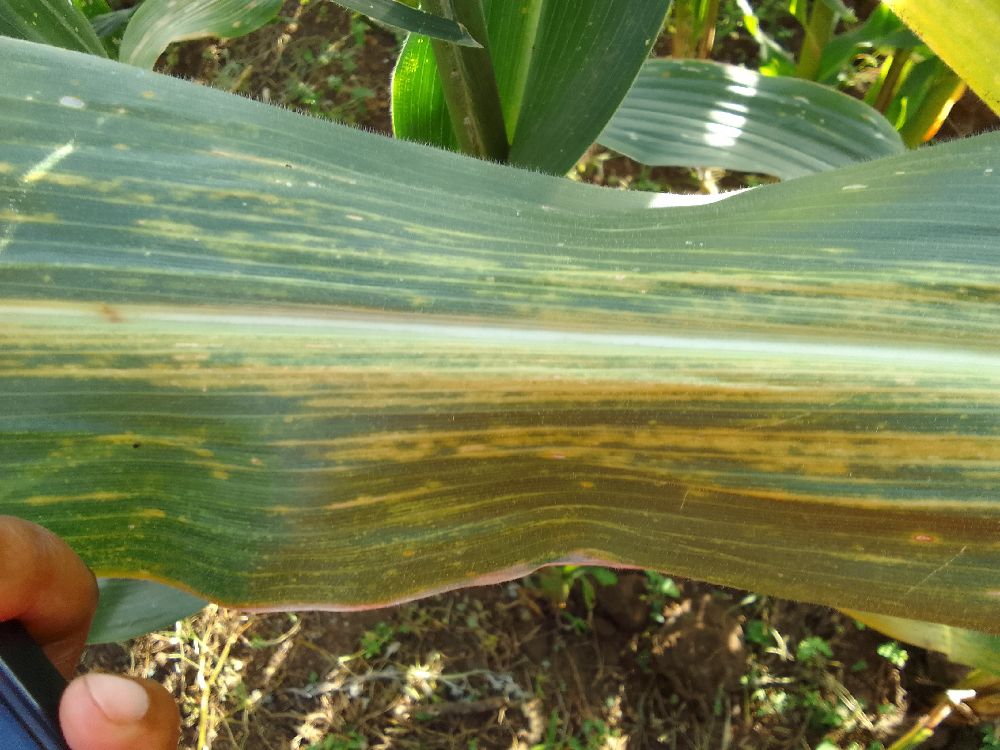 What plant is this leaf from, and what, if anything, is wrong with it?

maize, maize lethal necrosis
